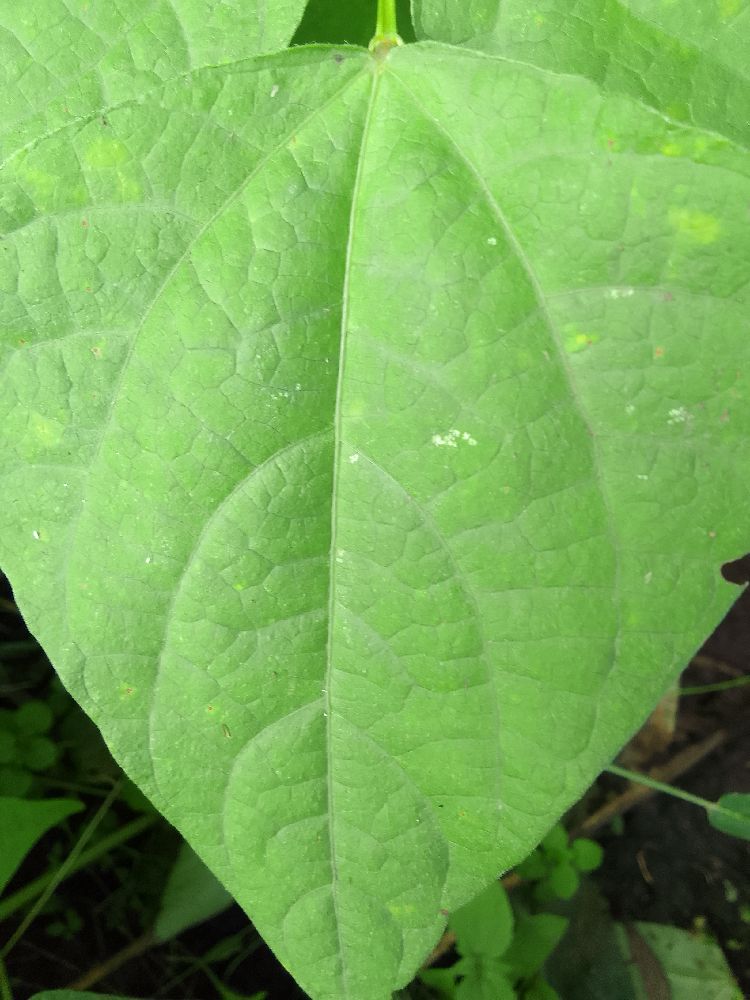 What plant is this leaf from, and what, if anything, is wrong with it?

common bean, healthy
